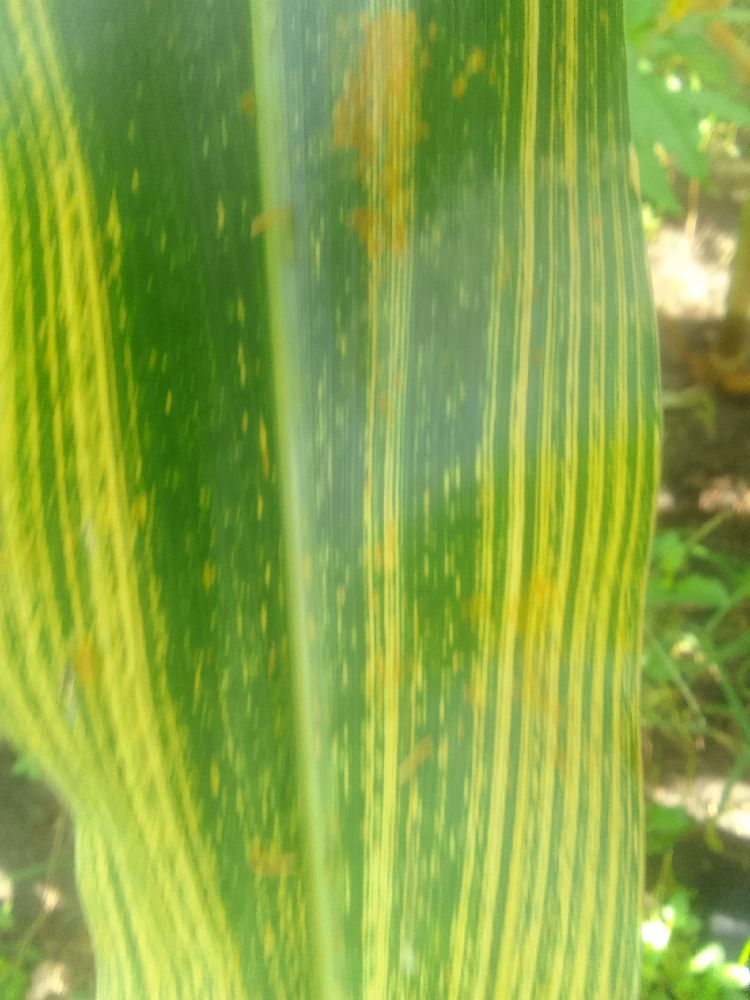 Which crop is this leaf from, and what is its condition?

maize, maize streak virus
